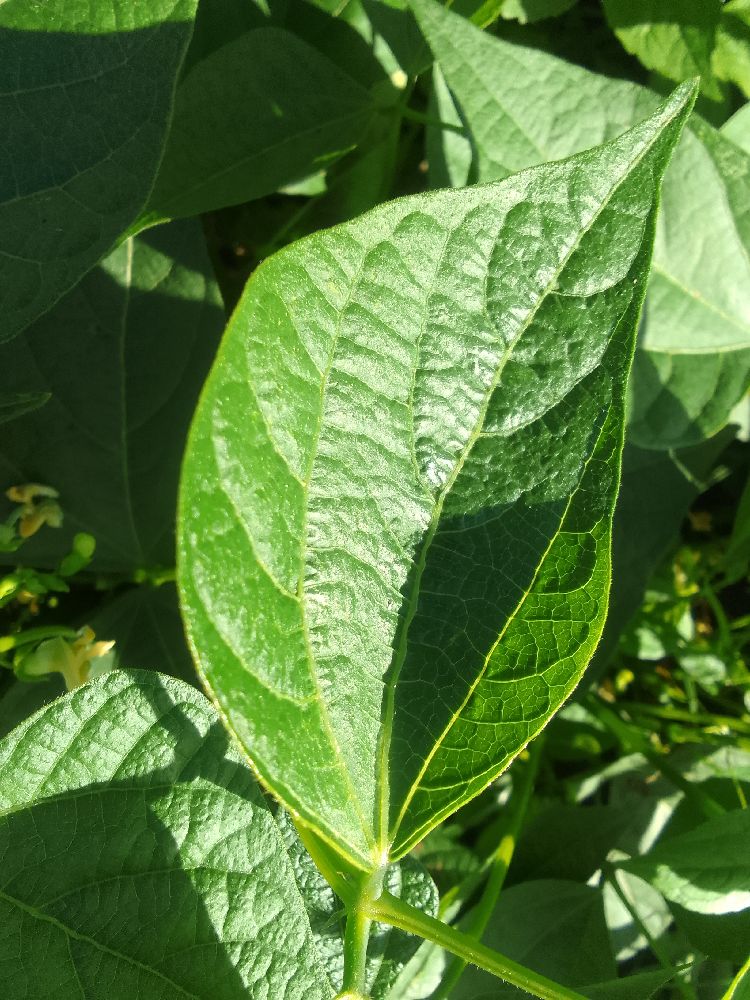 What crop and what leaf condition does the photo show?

common bean, healthy
